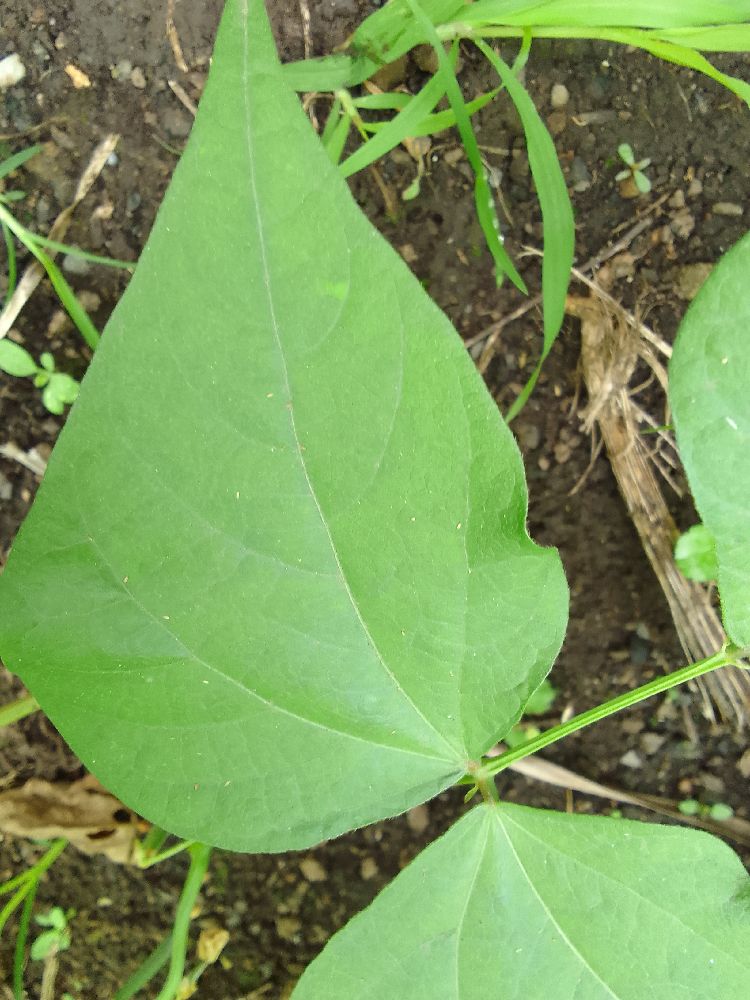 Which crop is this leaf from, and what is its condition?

common bean, healthy
